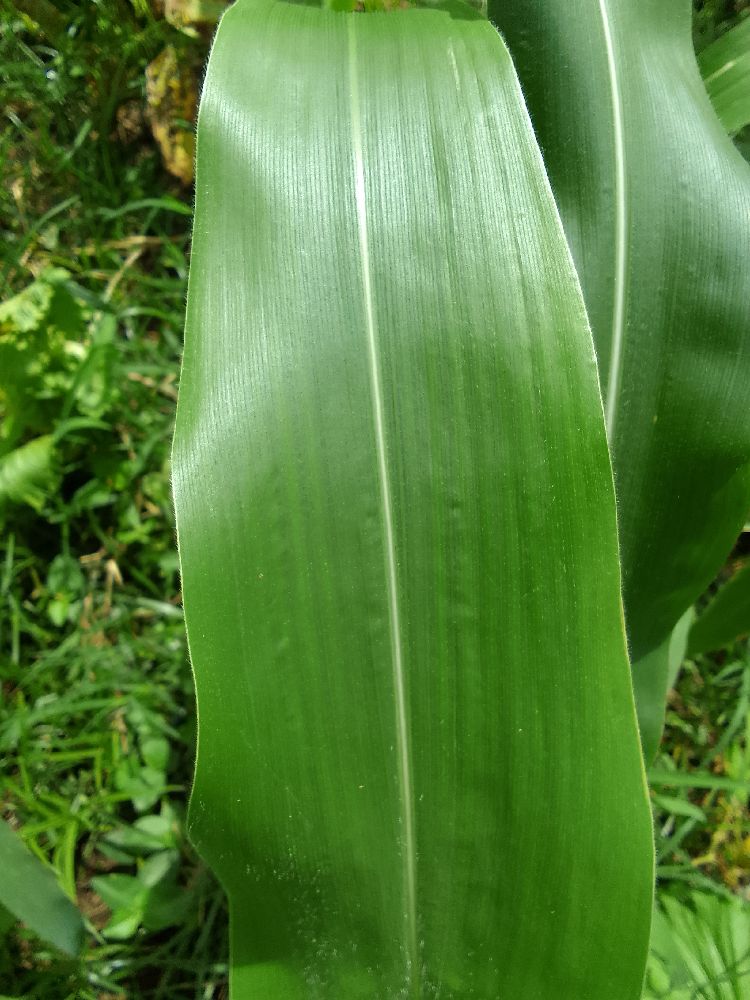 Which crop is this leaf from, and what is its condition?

maize, healthy
